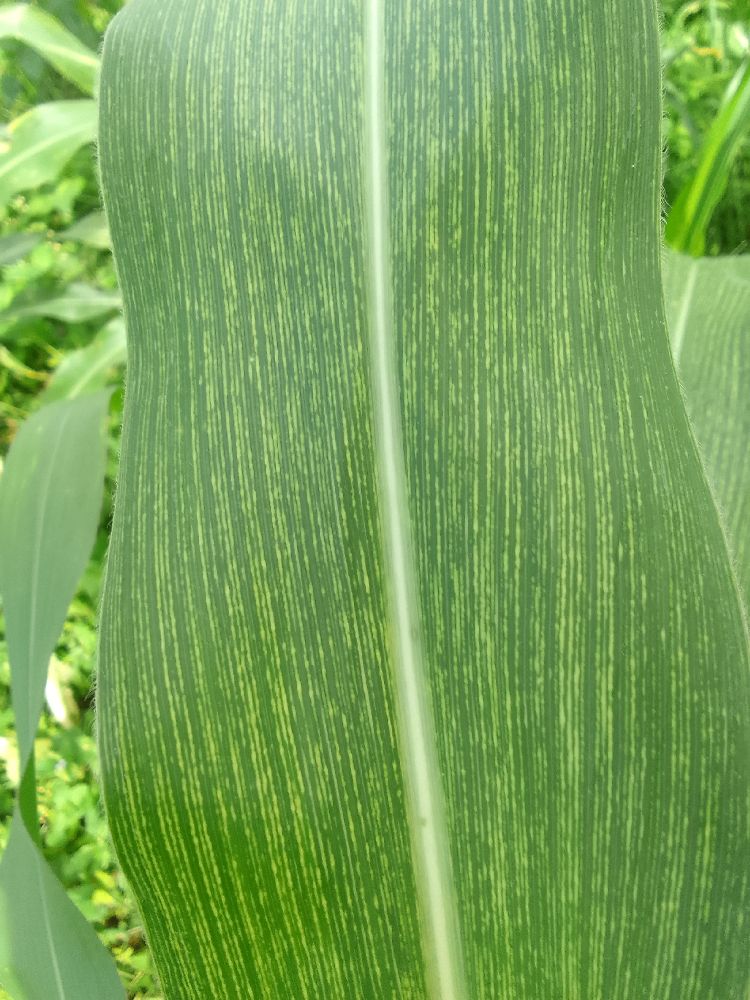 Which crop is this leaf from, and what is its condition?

maize, maize streak virus
